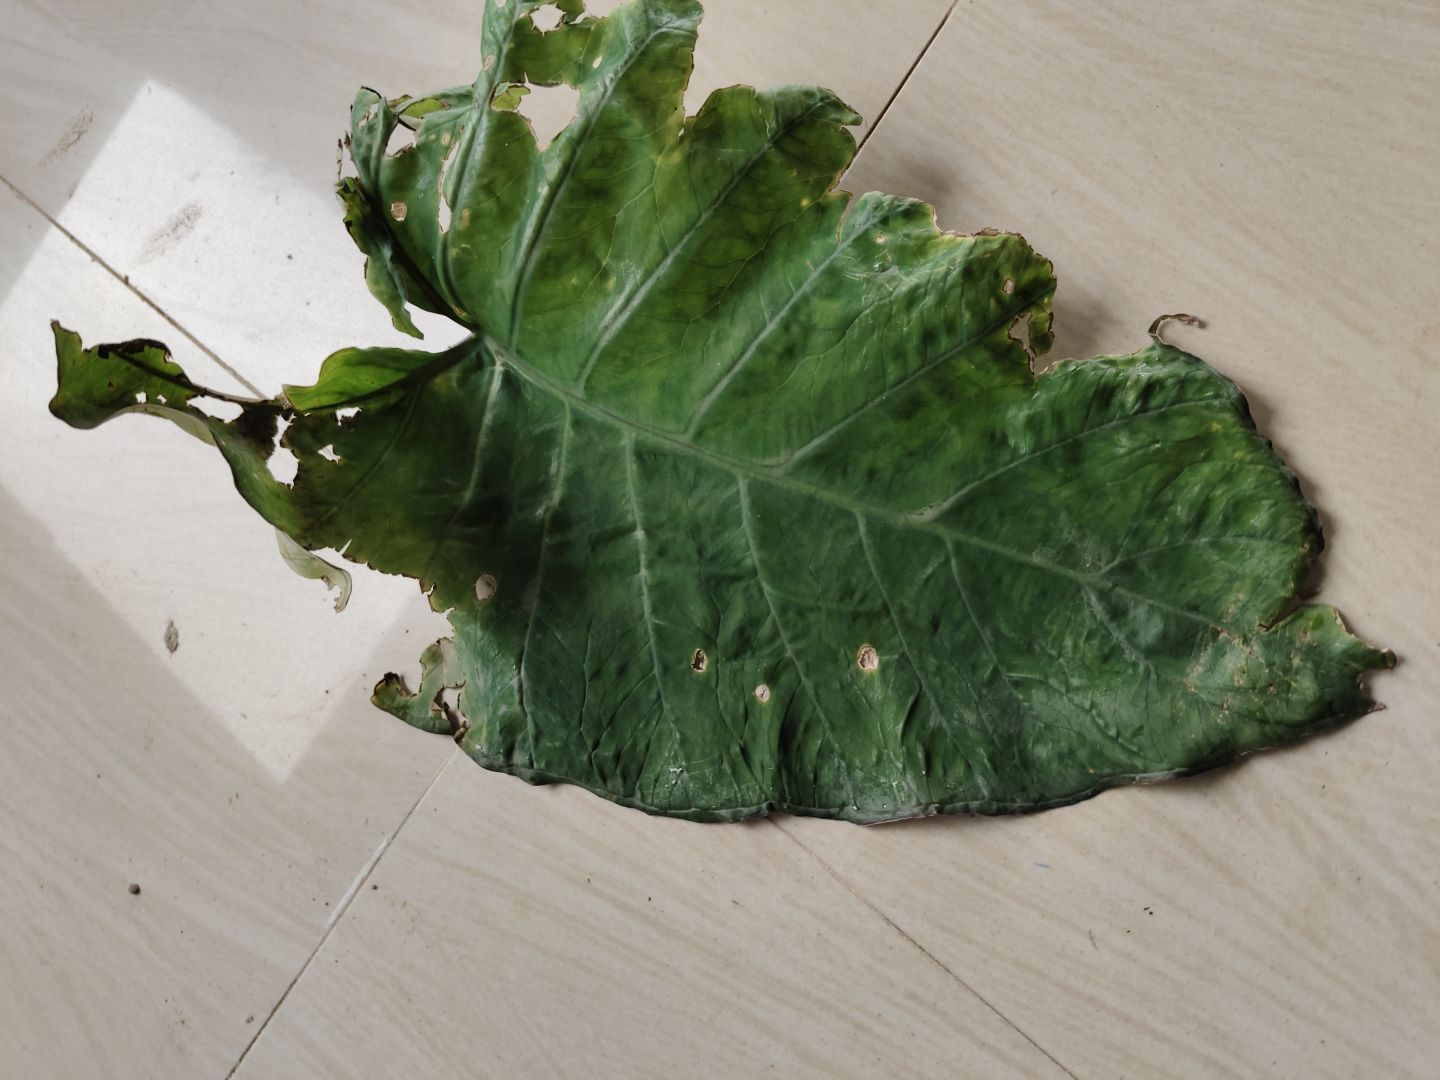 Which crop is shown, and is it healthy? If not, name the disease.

taro, leaf blight
